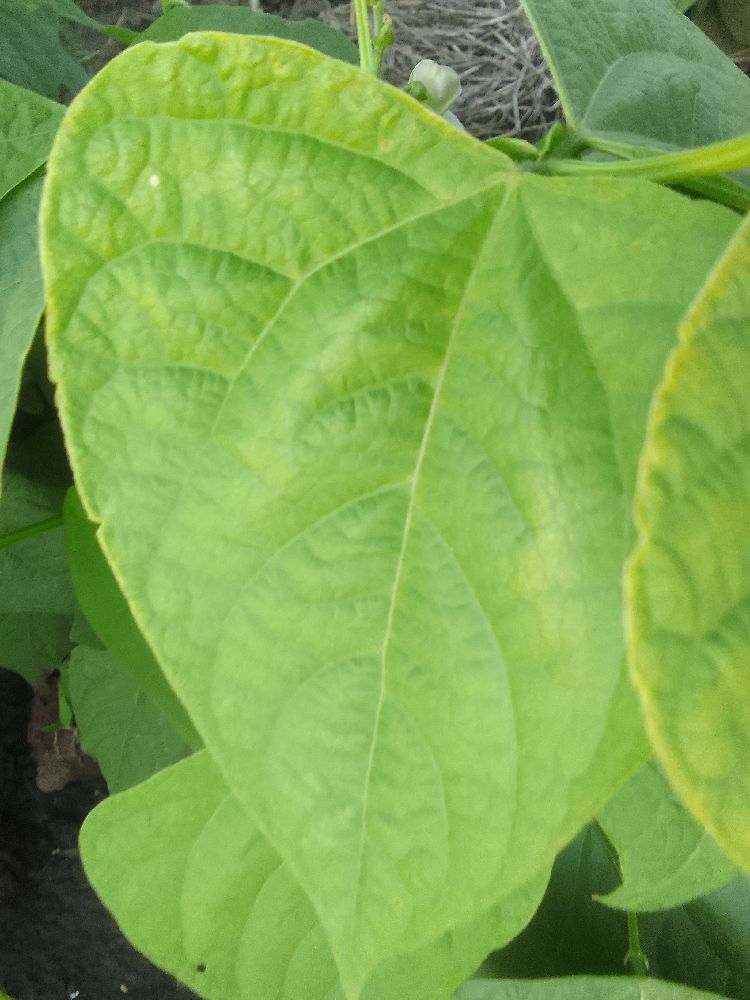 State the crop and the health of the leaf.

common bean, healthy
